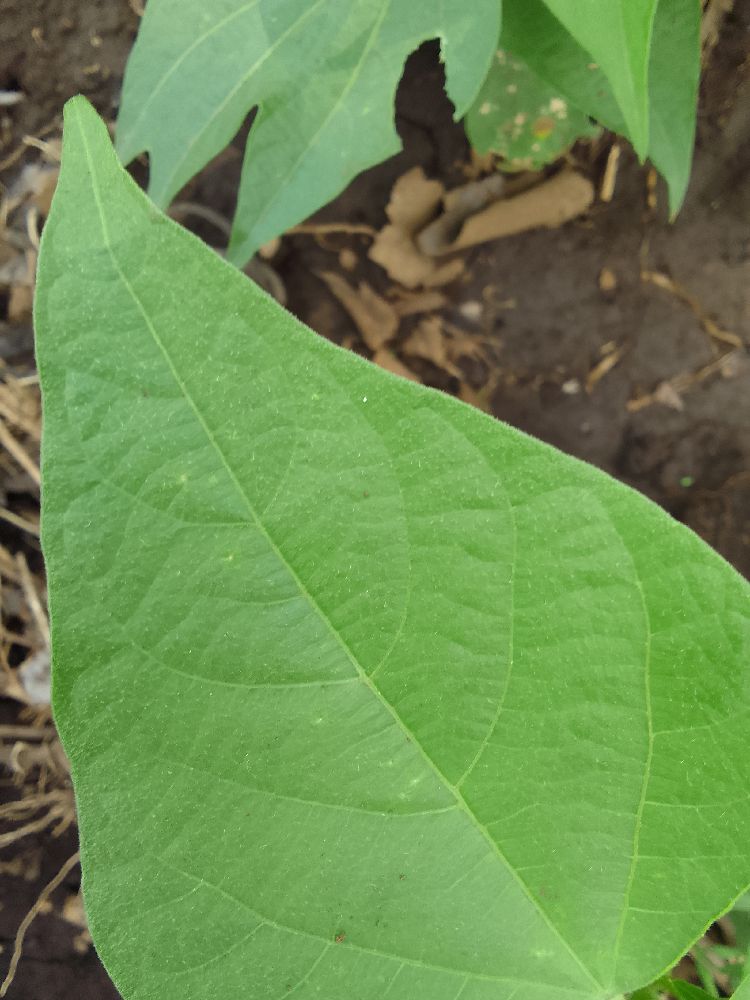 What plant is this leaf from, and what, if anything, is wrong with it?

common bean, healthy
